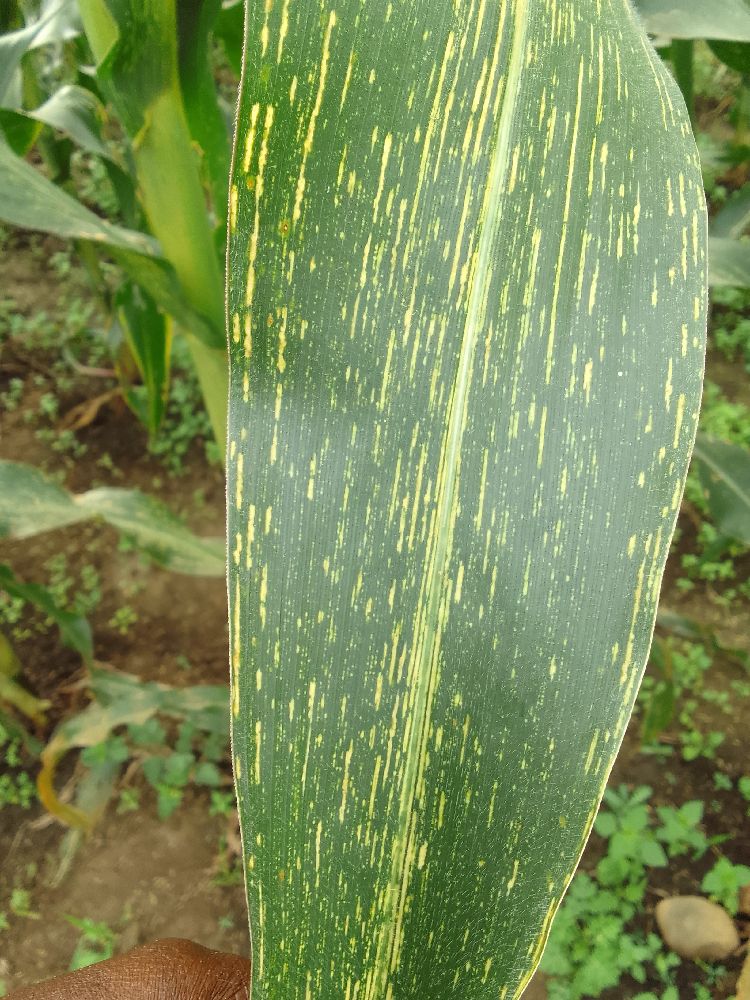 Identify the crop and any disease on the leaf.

maize, maize streak virus
